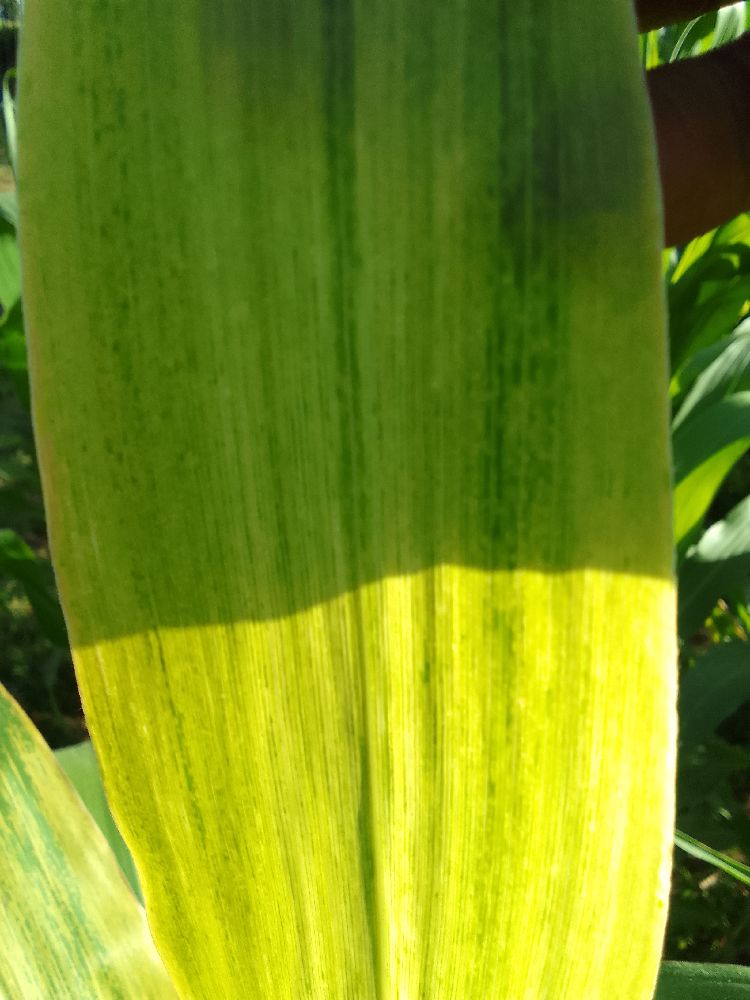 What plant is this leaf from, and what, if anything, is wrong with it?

maize, maize lethal necrosis
